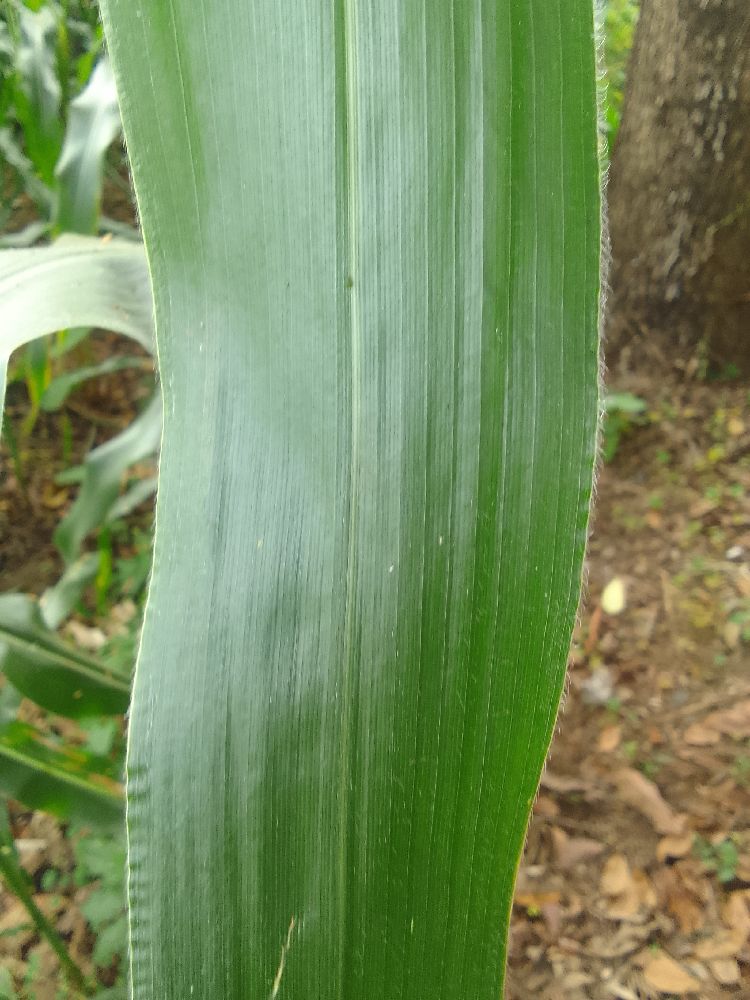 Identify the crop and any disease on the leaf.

maize, healthy
